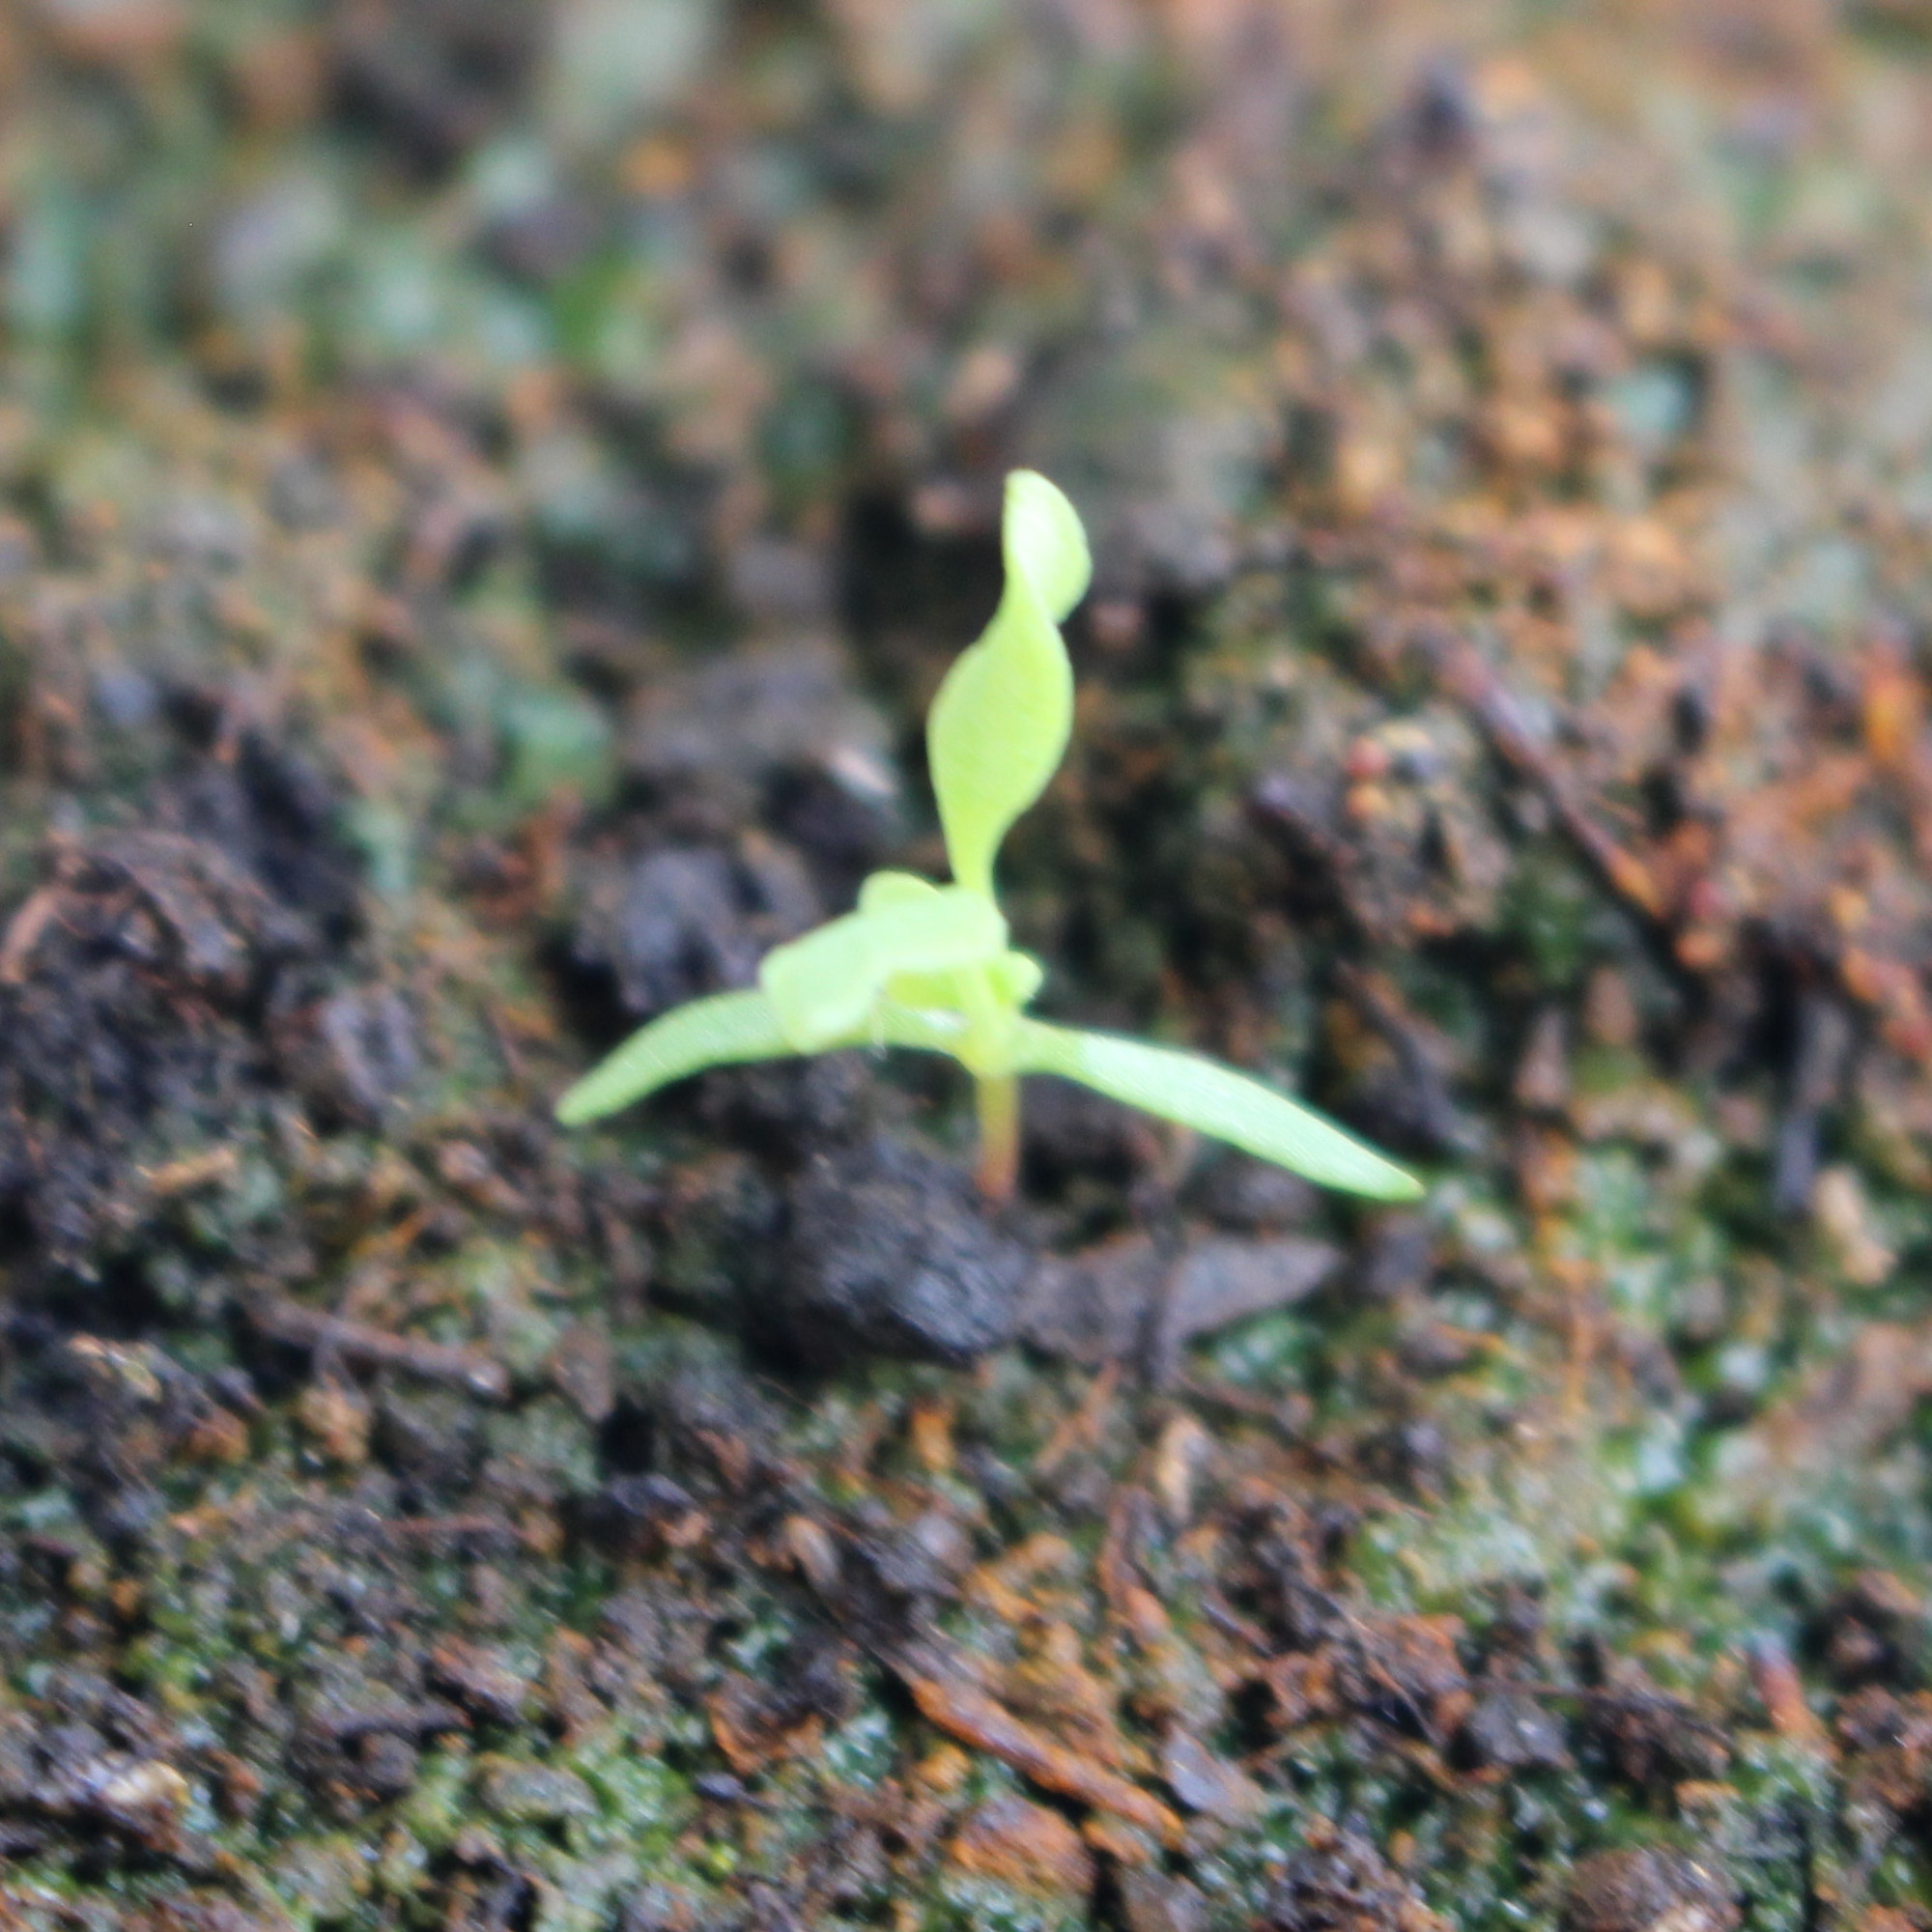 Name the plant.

Papaver rhoeas
